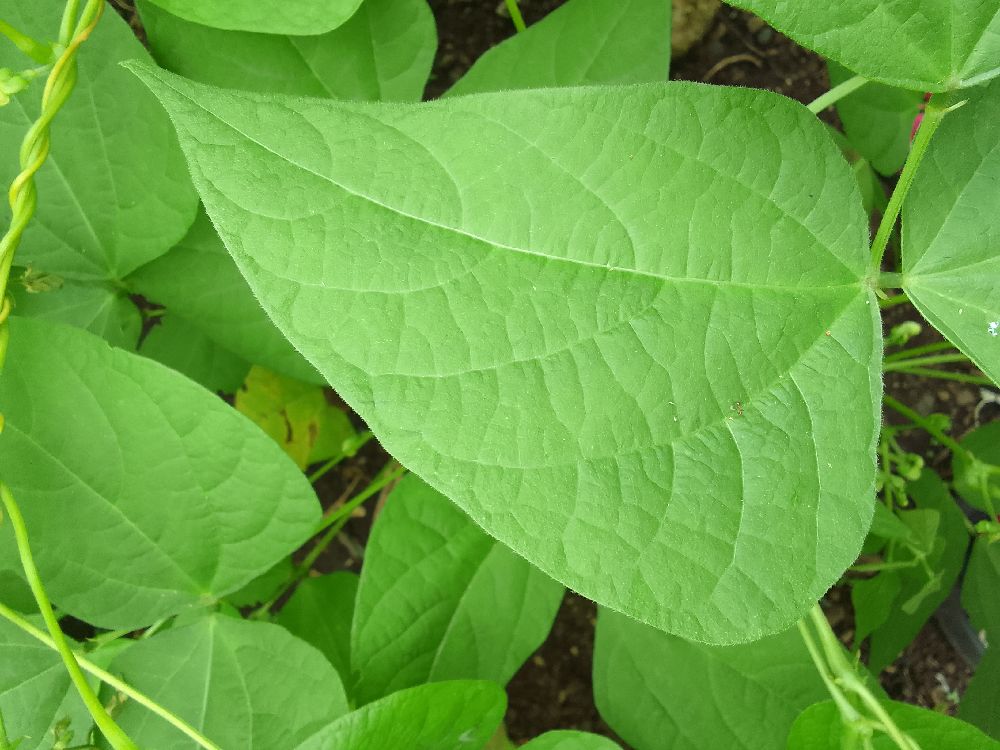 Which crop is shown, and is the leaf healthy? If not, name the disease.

common bean, healthy
